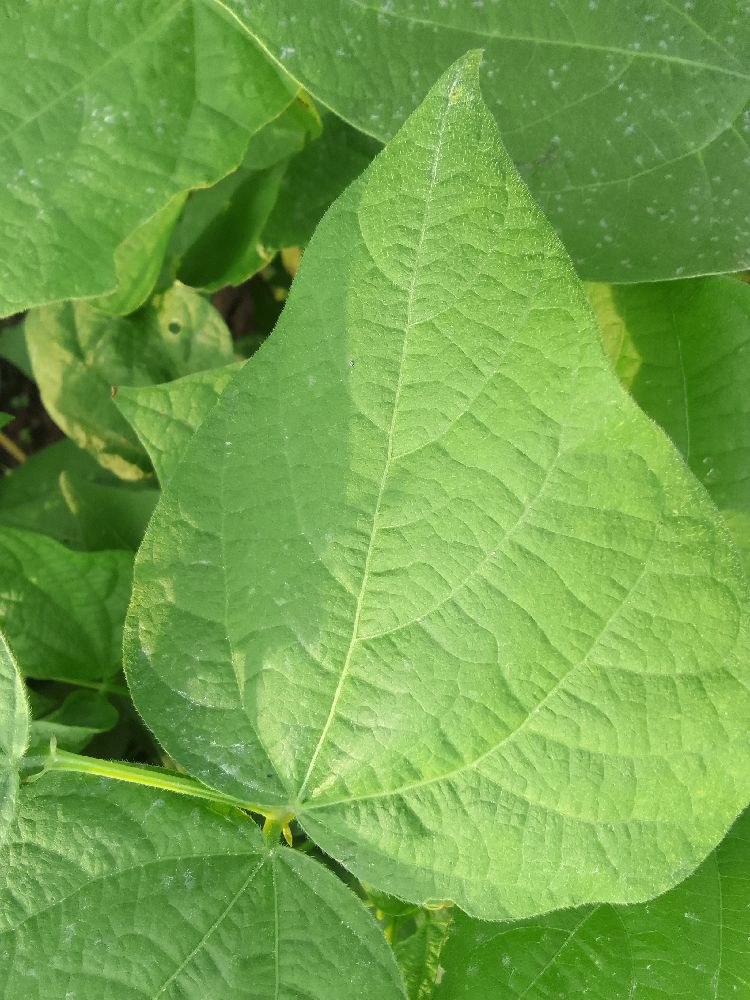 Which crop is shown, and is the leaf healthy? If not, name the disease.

common bean, healthy
